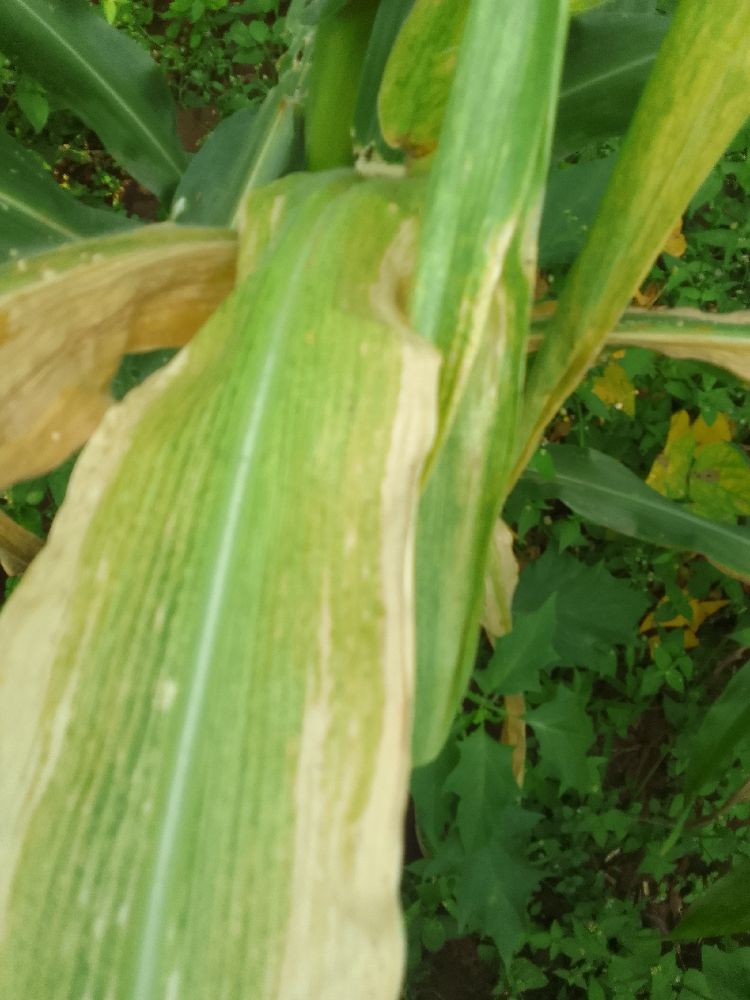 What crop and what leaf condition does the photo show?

maize, maize lethal necrosis
